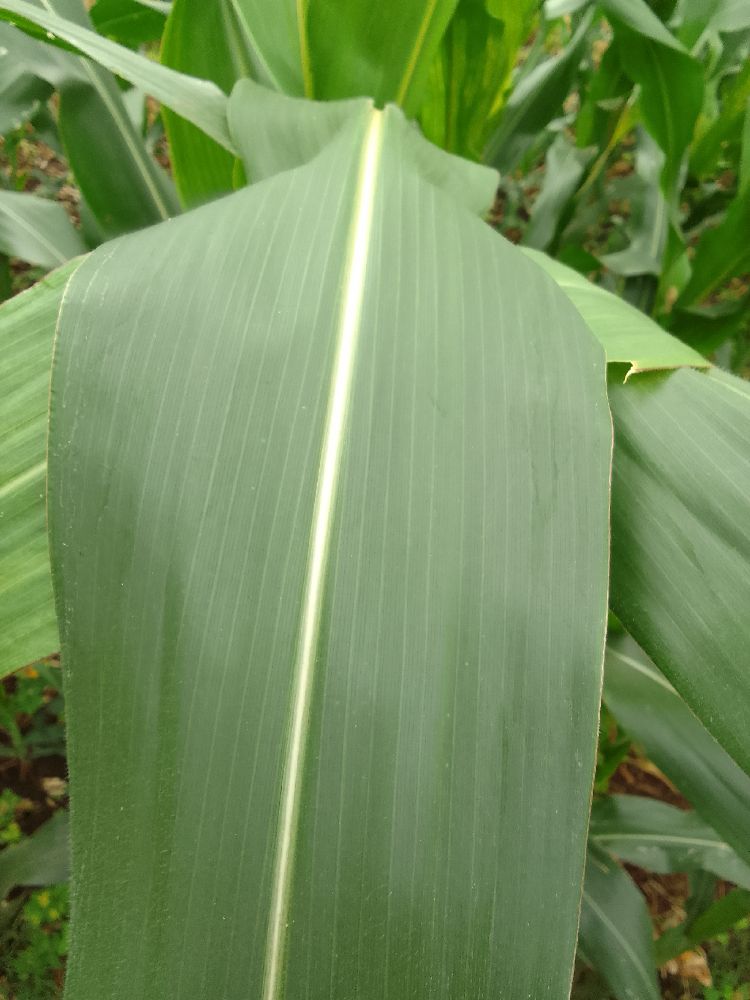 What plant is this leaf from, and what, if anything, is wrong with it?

maize, healthy
